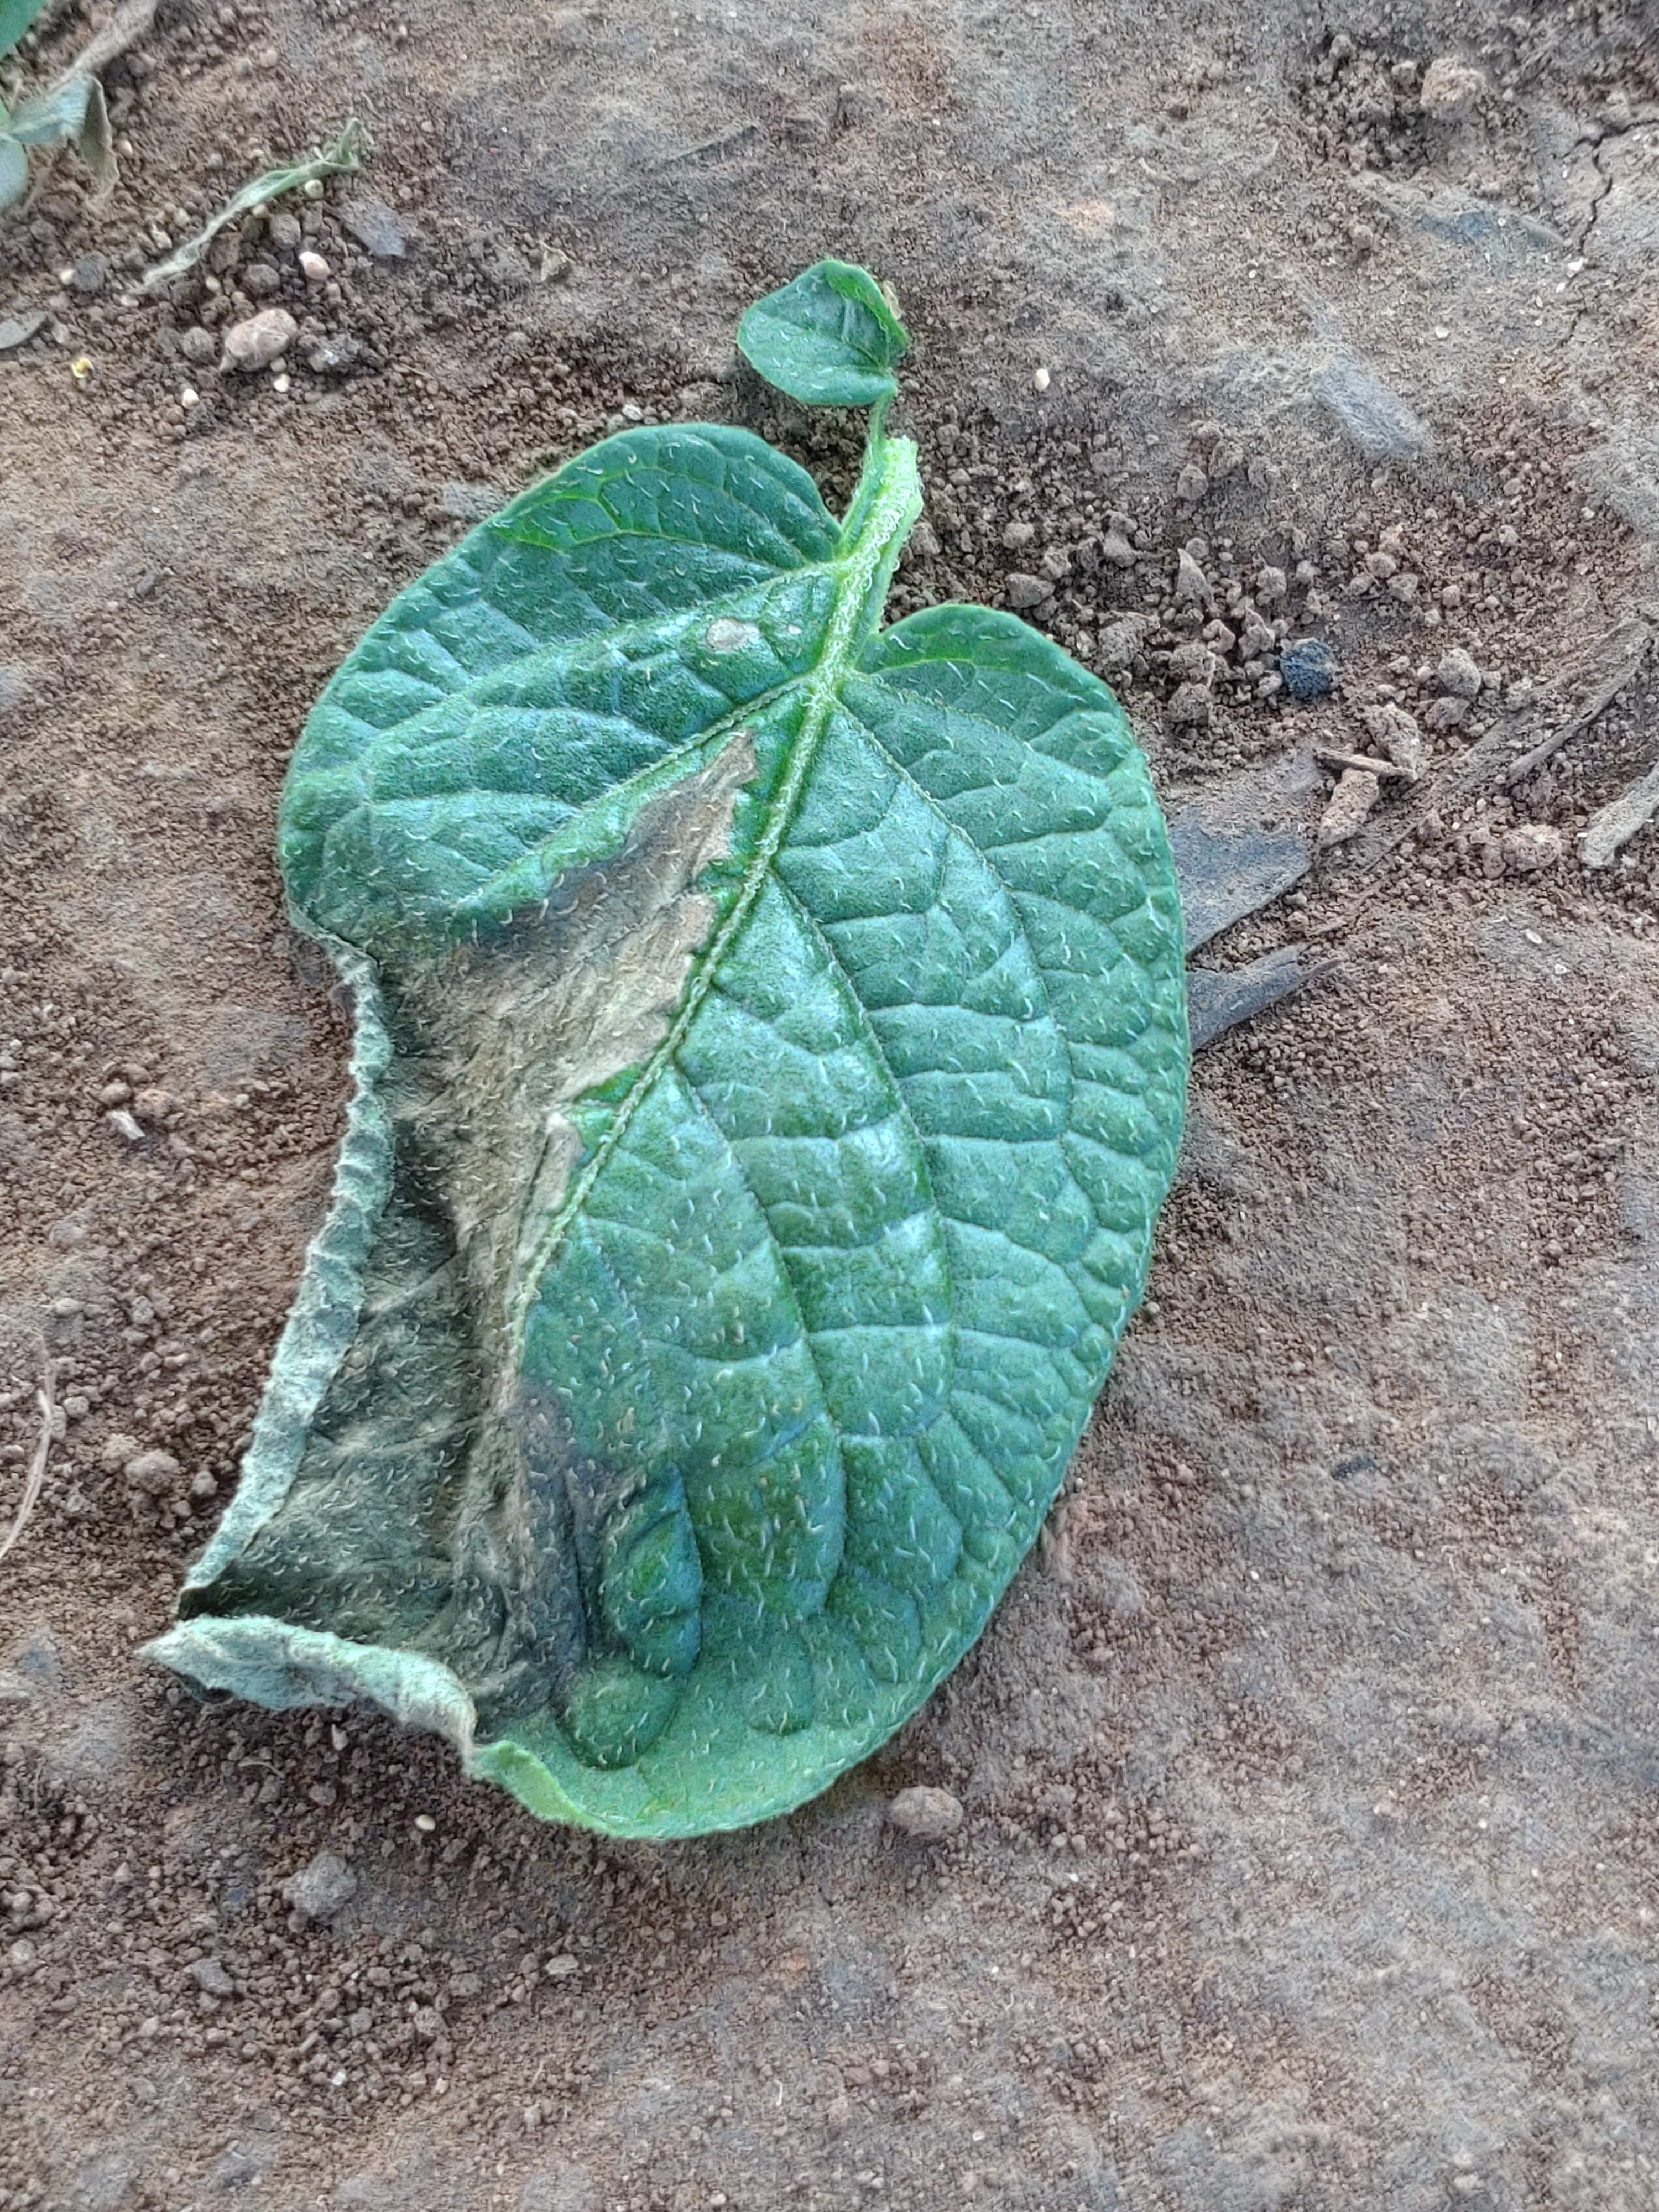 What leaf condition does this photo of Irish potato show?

early blight
